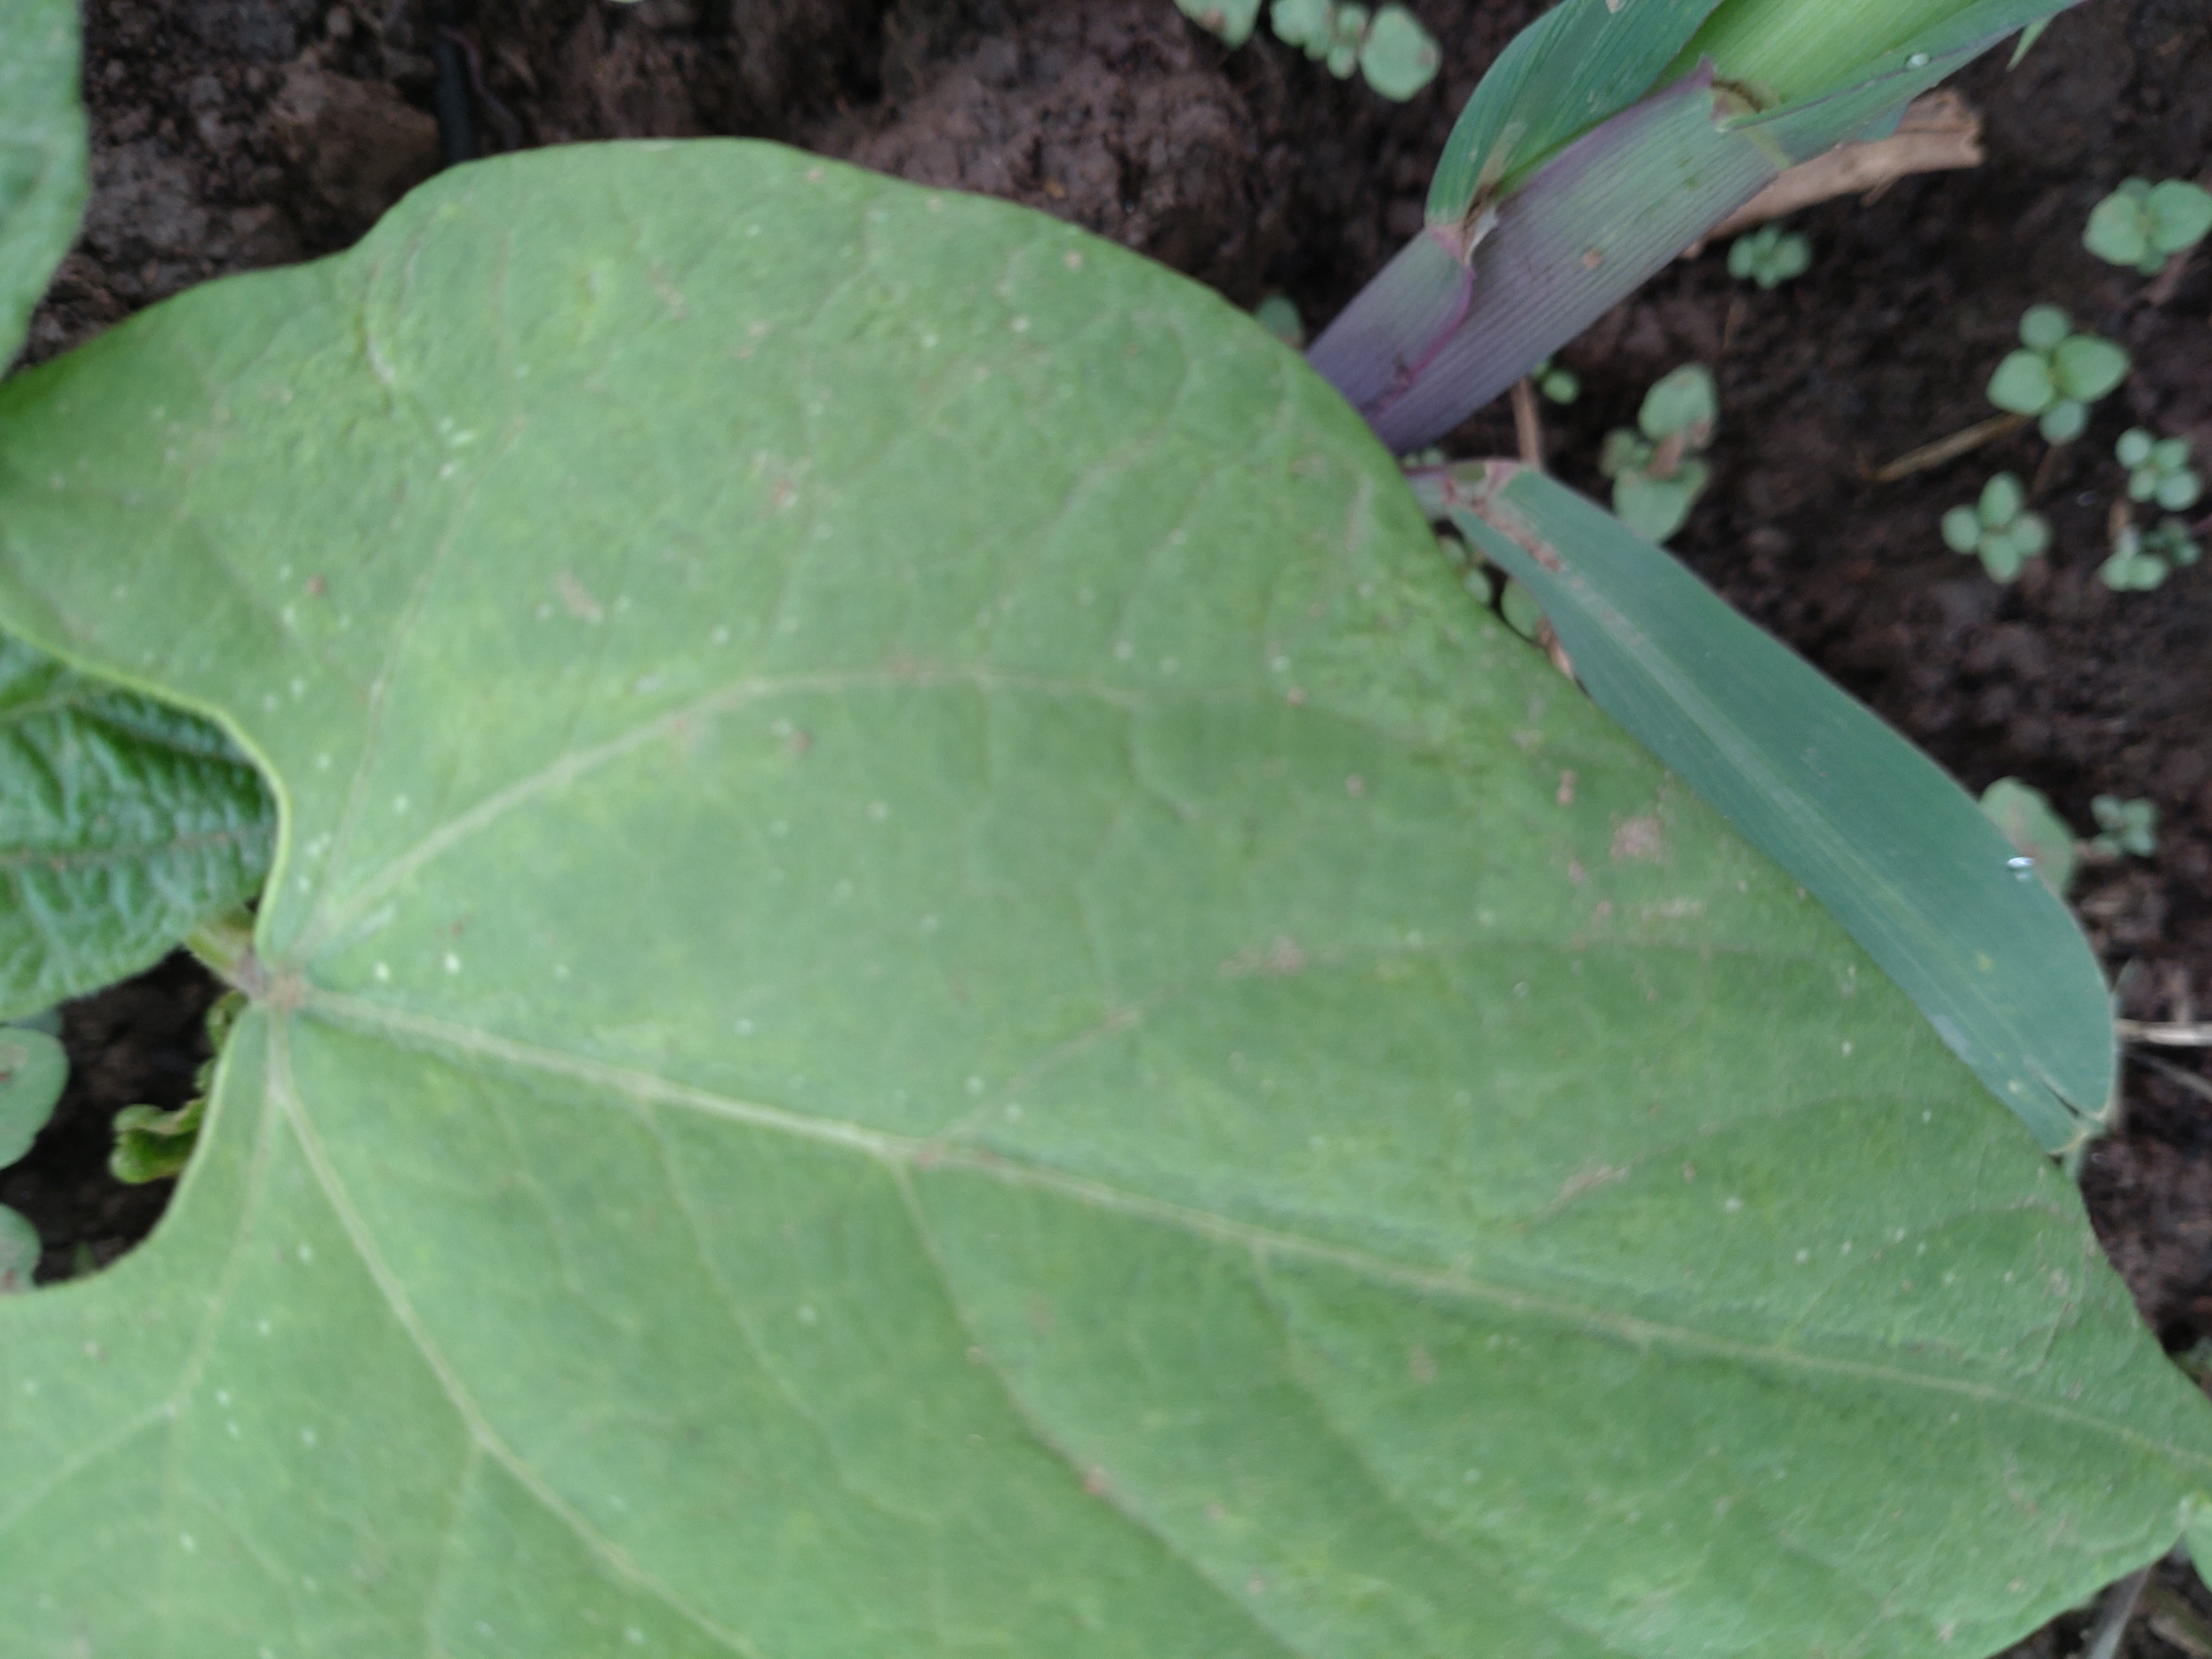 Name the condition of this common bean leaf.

healthy
